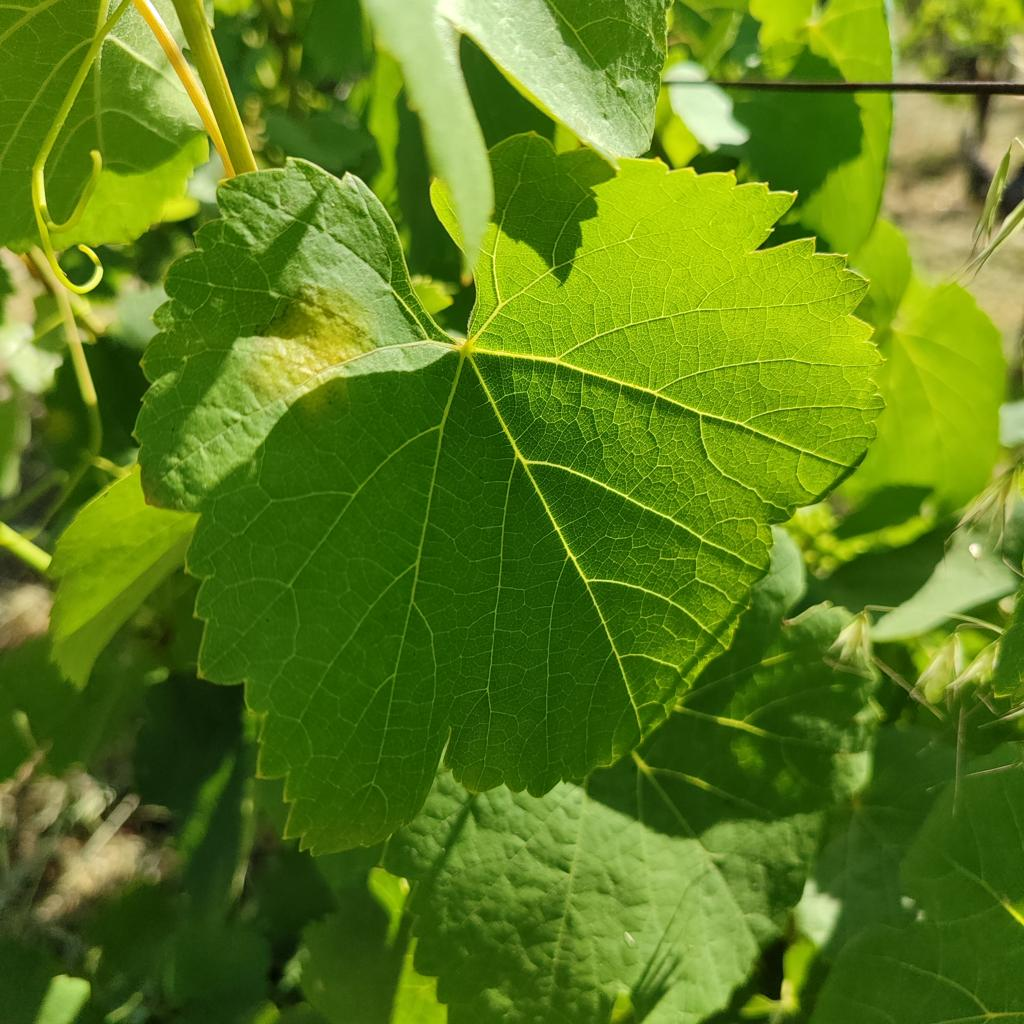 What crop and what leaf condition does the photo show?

grapevine, downy mildew
